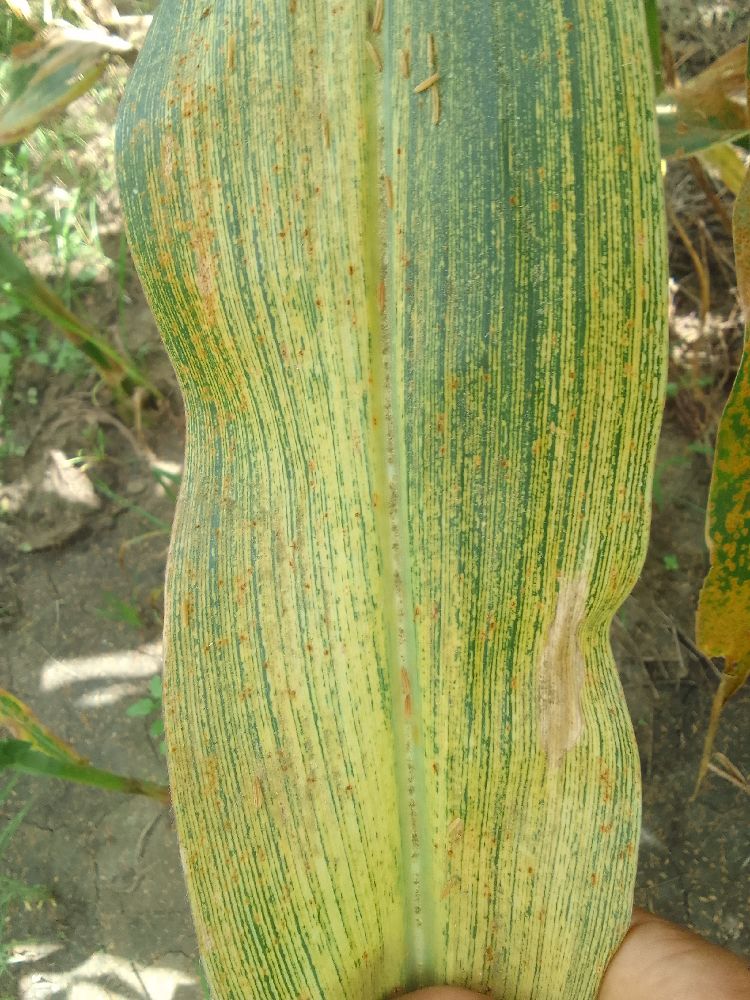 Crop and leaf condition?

maize, maize streak virus
